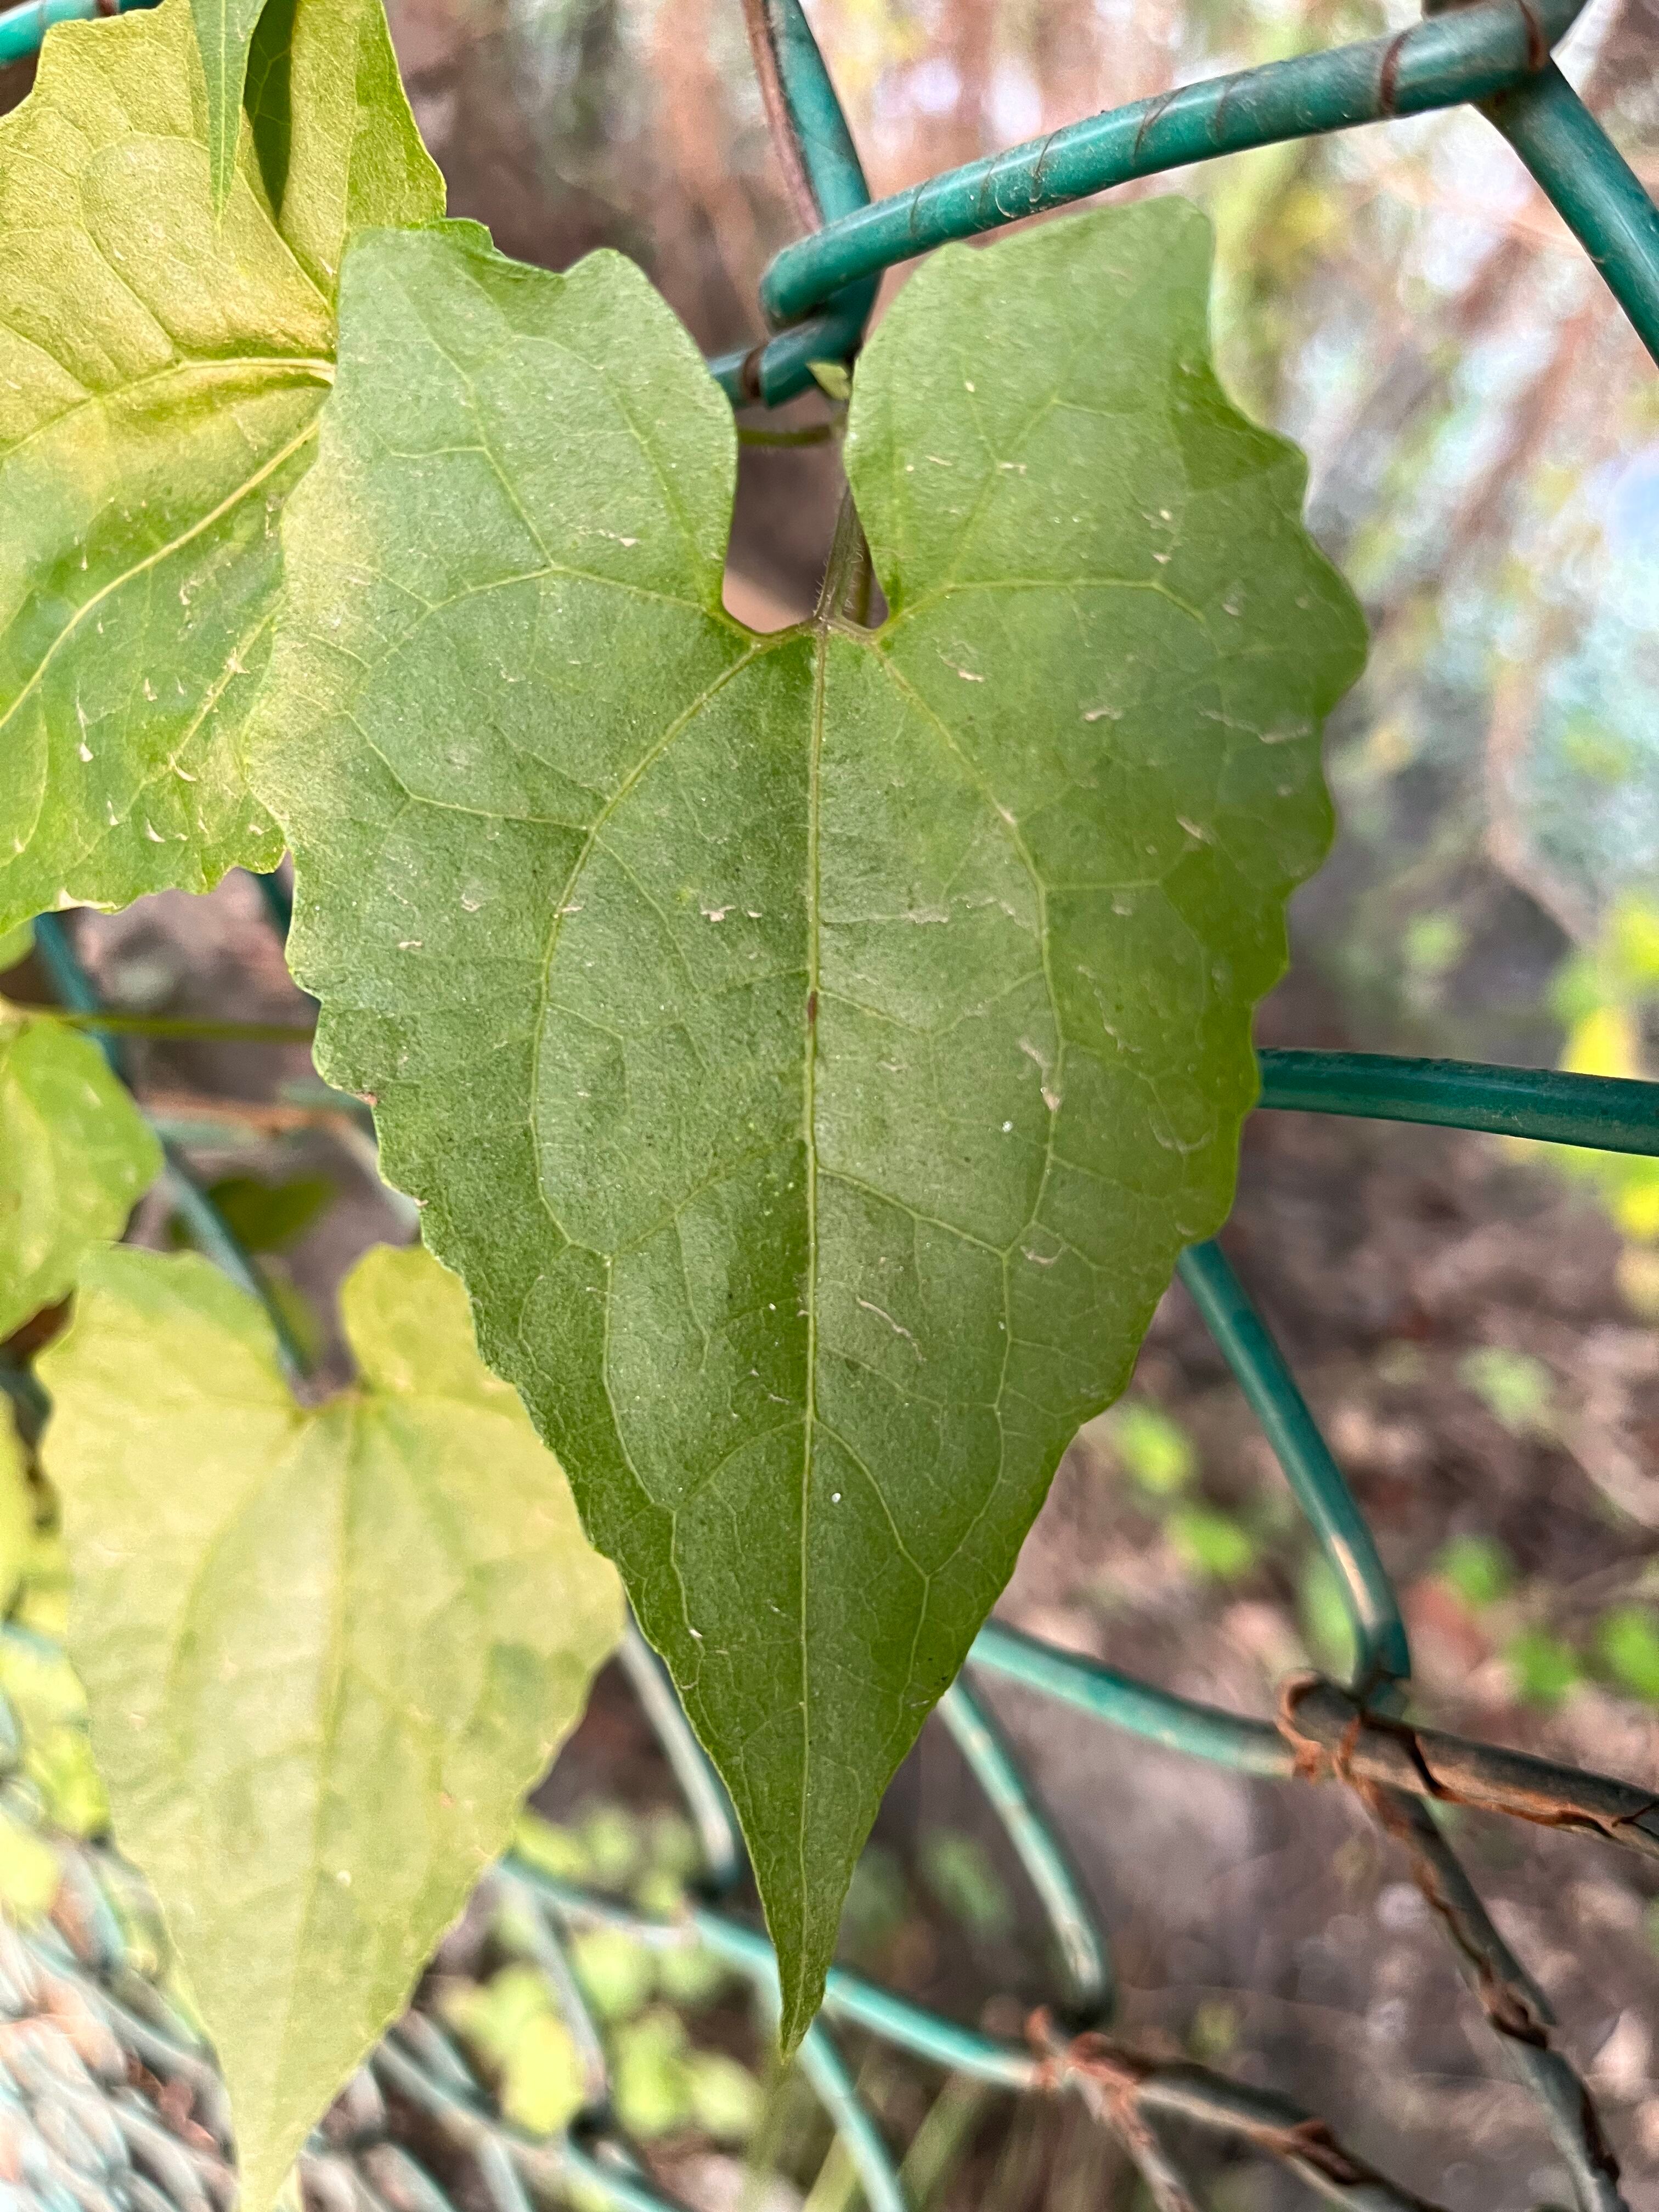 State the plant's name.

bitter vine
